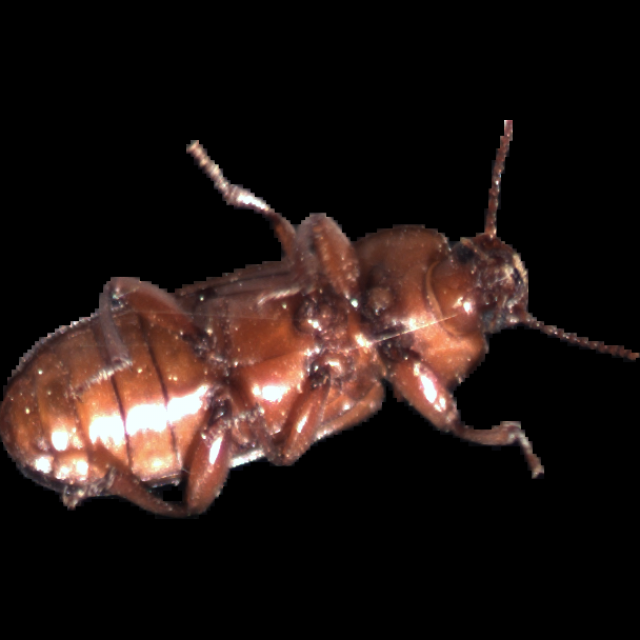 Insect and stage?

mealworm beetle
